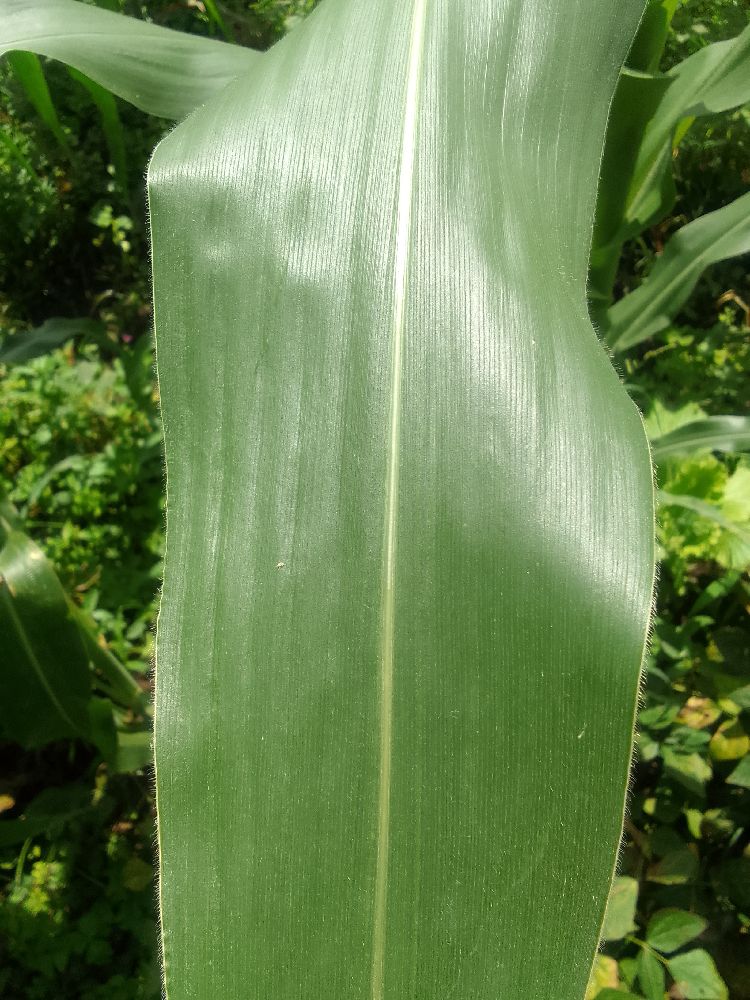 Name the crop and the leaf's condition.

maize, healthy
